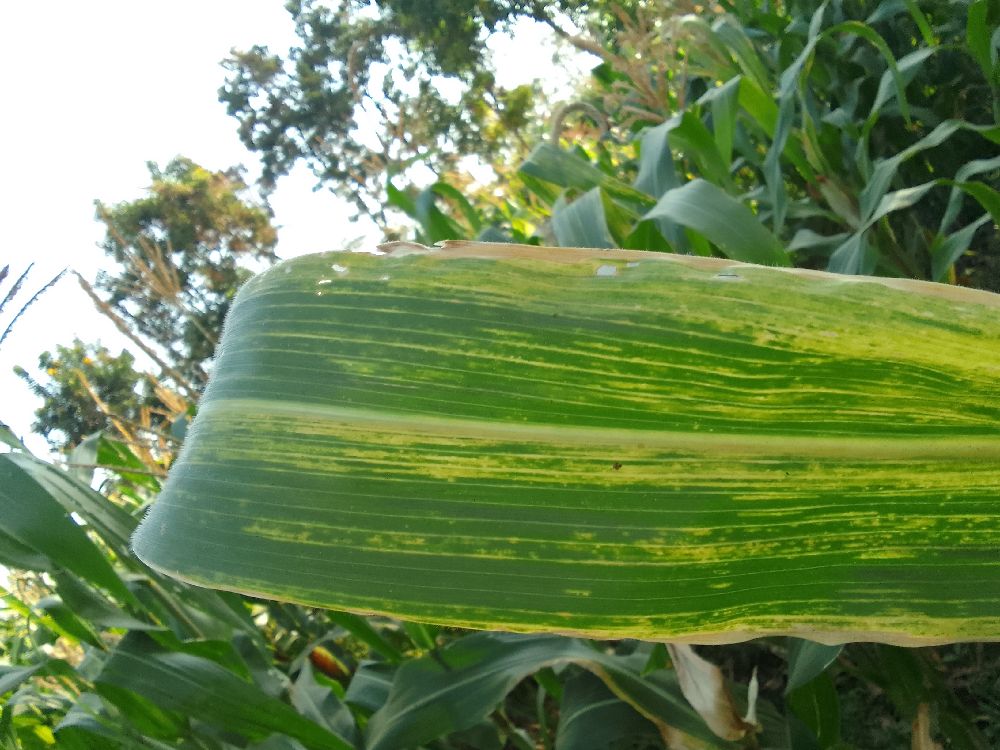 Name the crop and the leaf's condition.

maize, maize lethal necrosis
